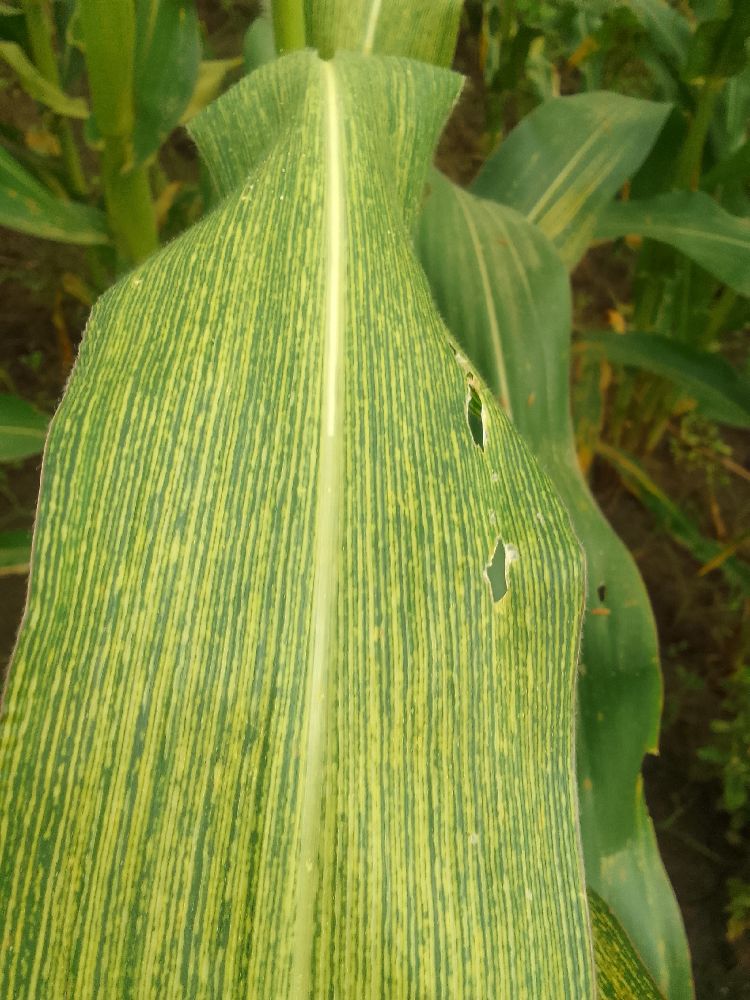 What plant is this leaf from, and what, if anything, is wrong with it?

maize, maize streak virus
